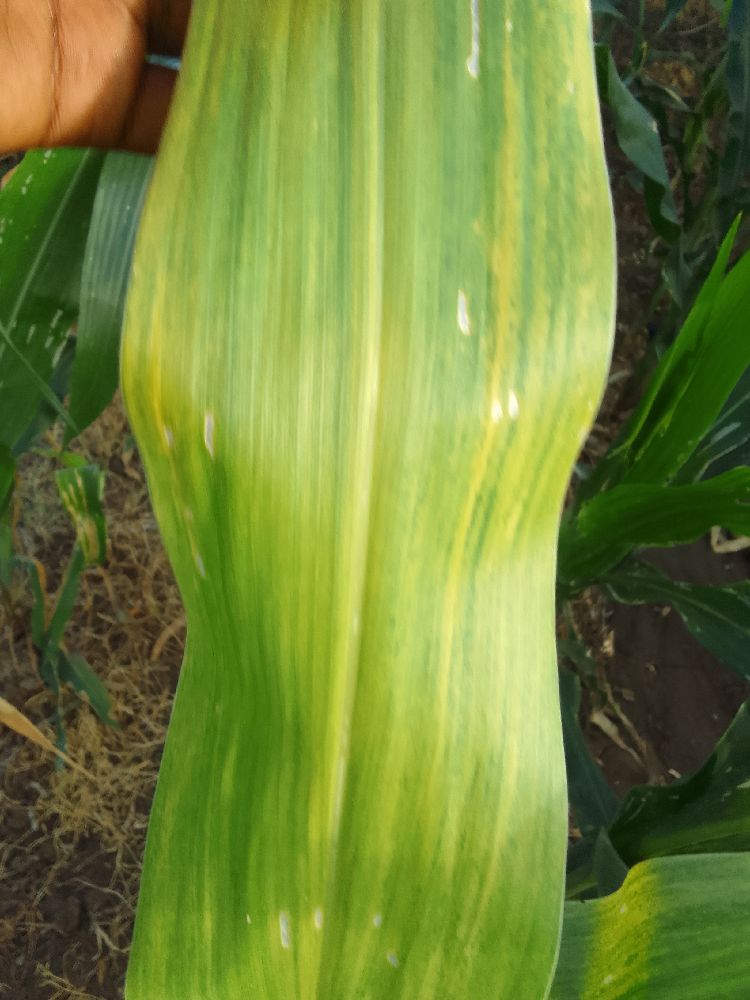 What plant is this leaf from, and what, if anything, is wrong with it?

maize, maize lethal necrosis
